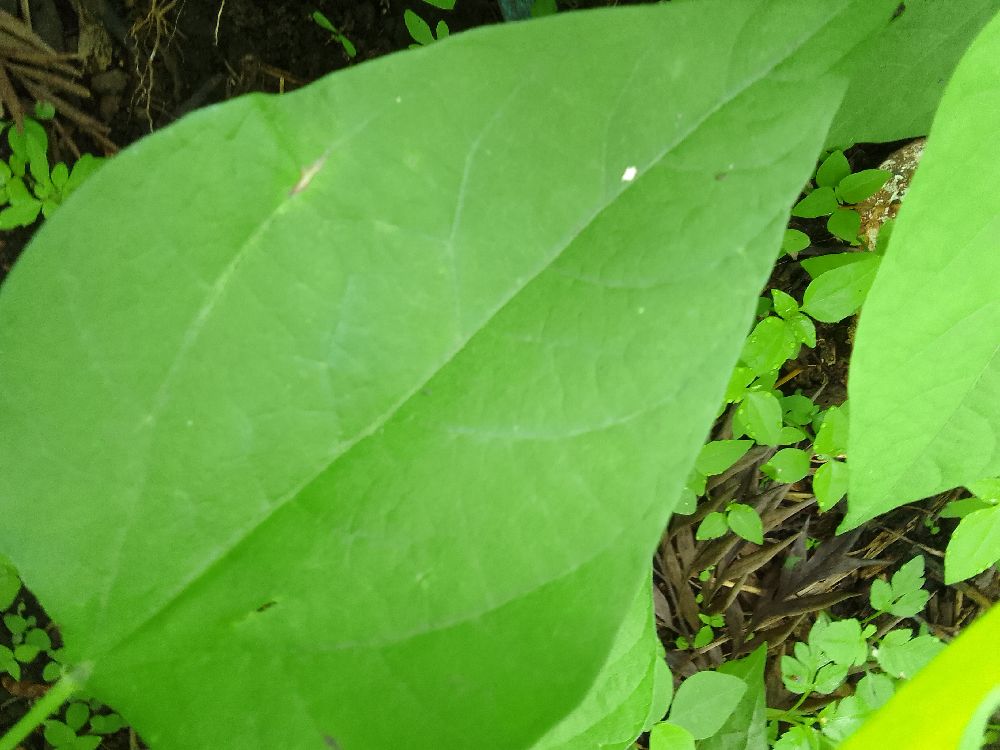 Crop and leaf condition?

common bean, healthy
